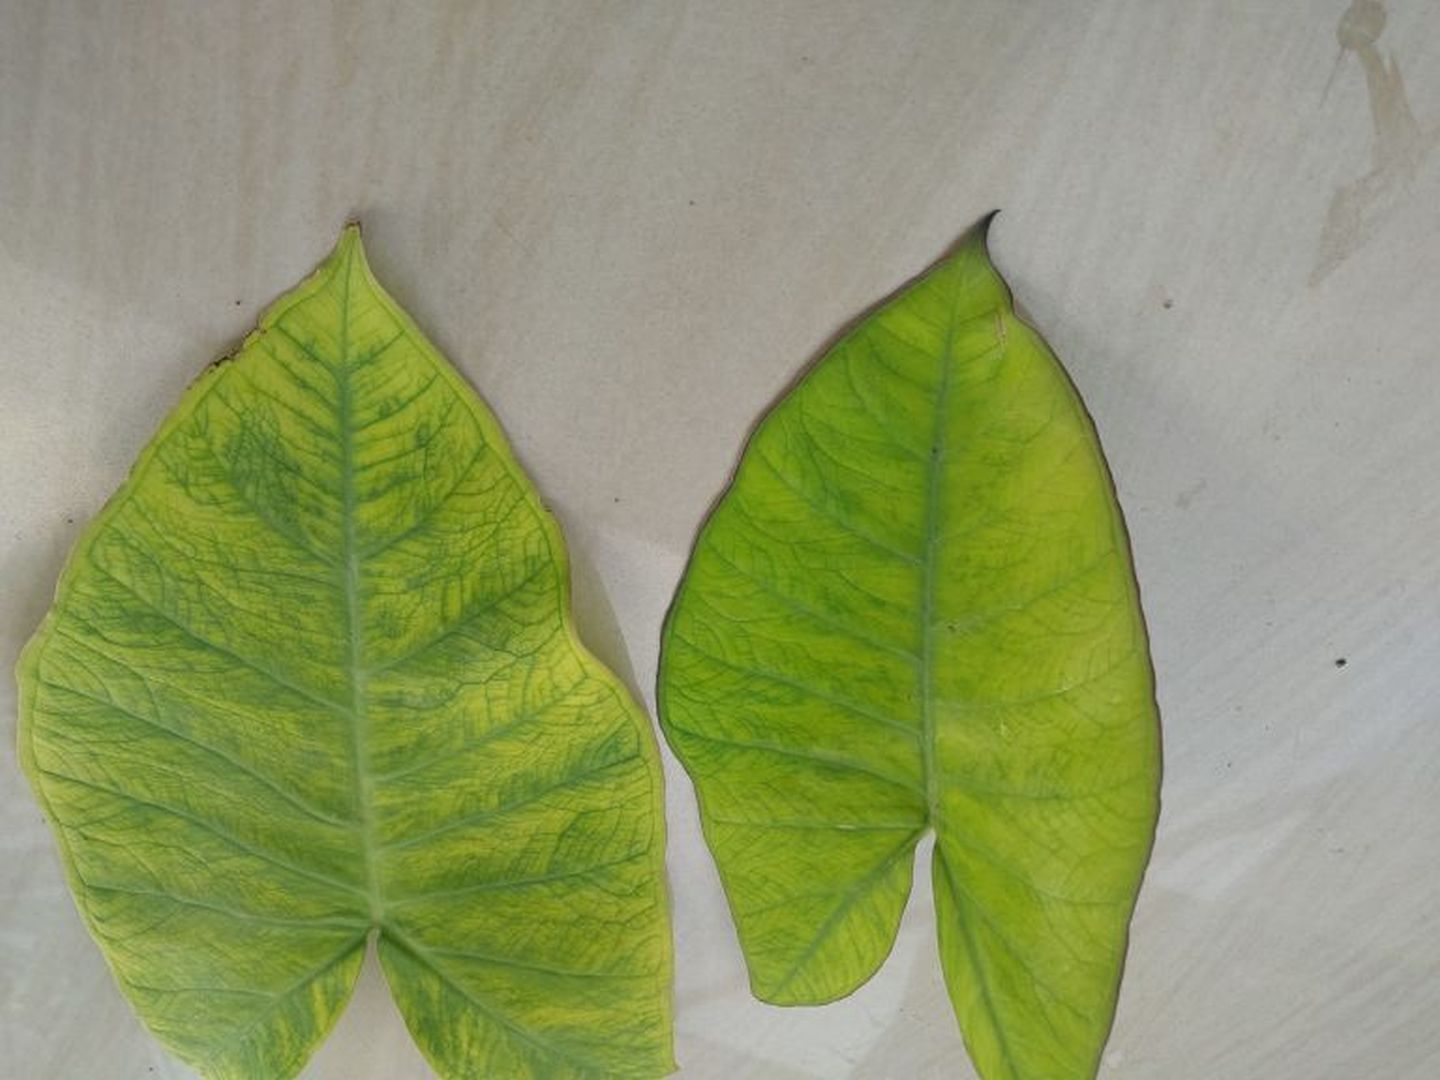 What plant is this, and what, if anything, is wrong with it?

taro, mosaic
